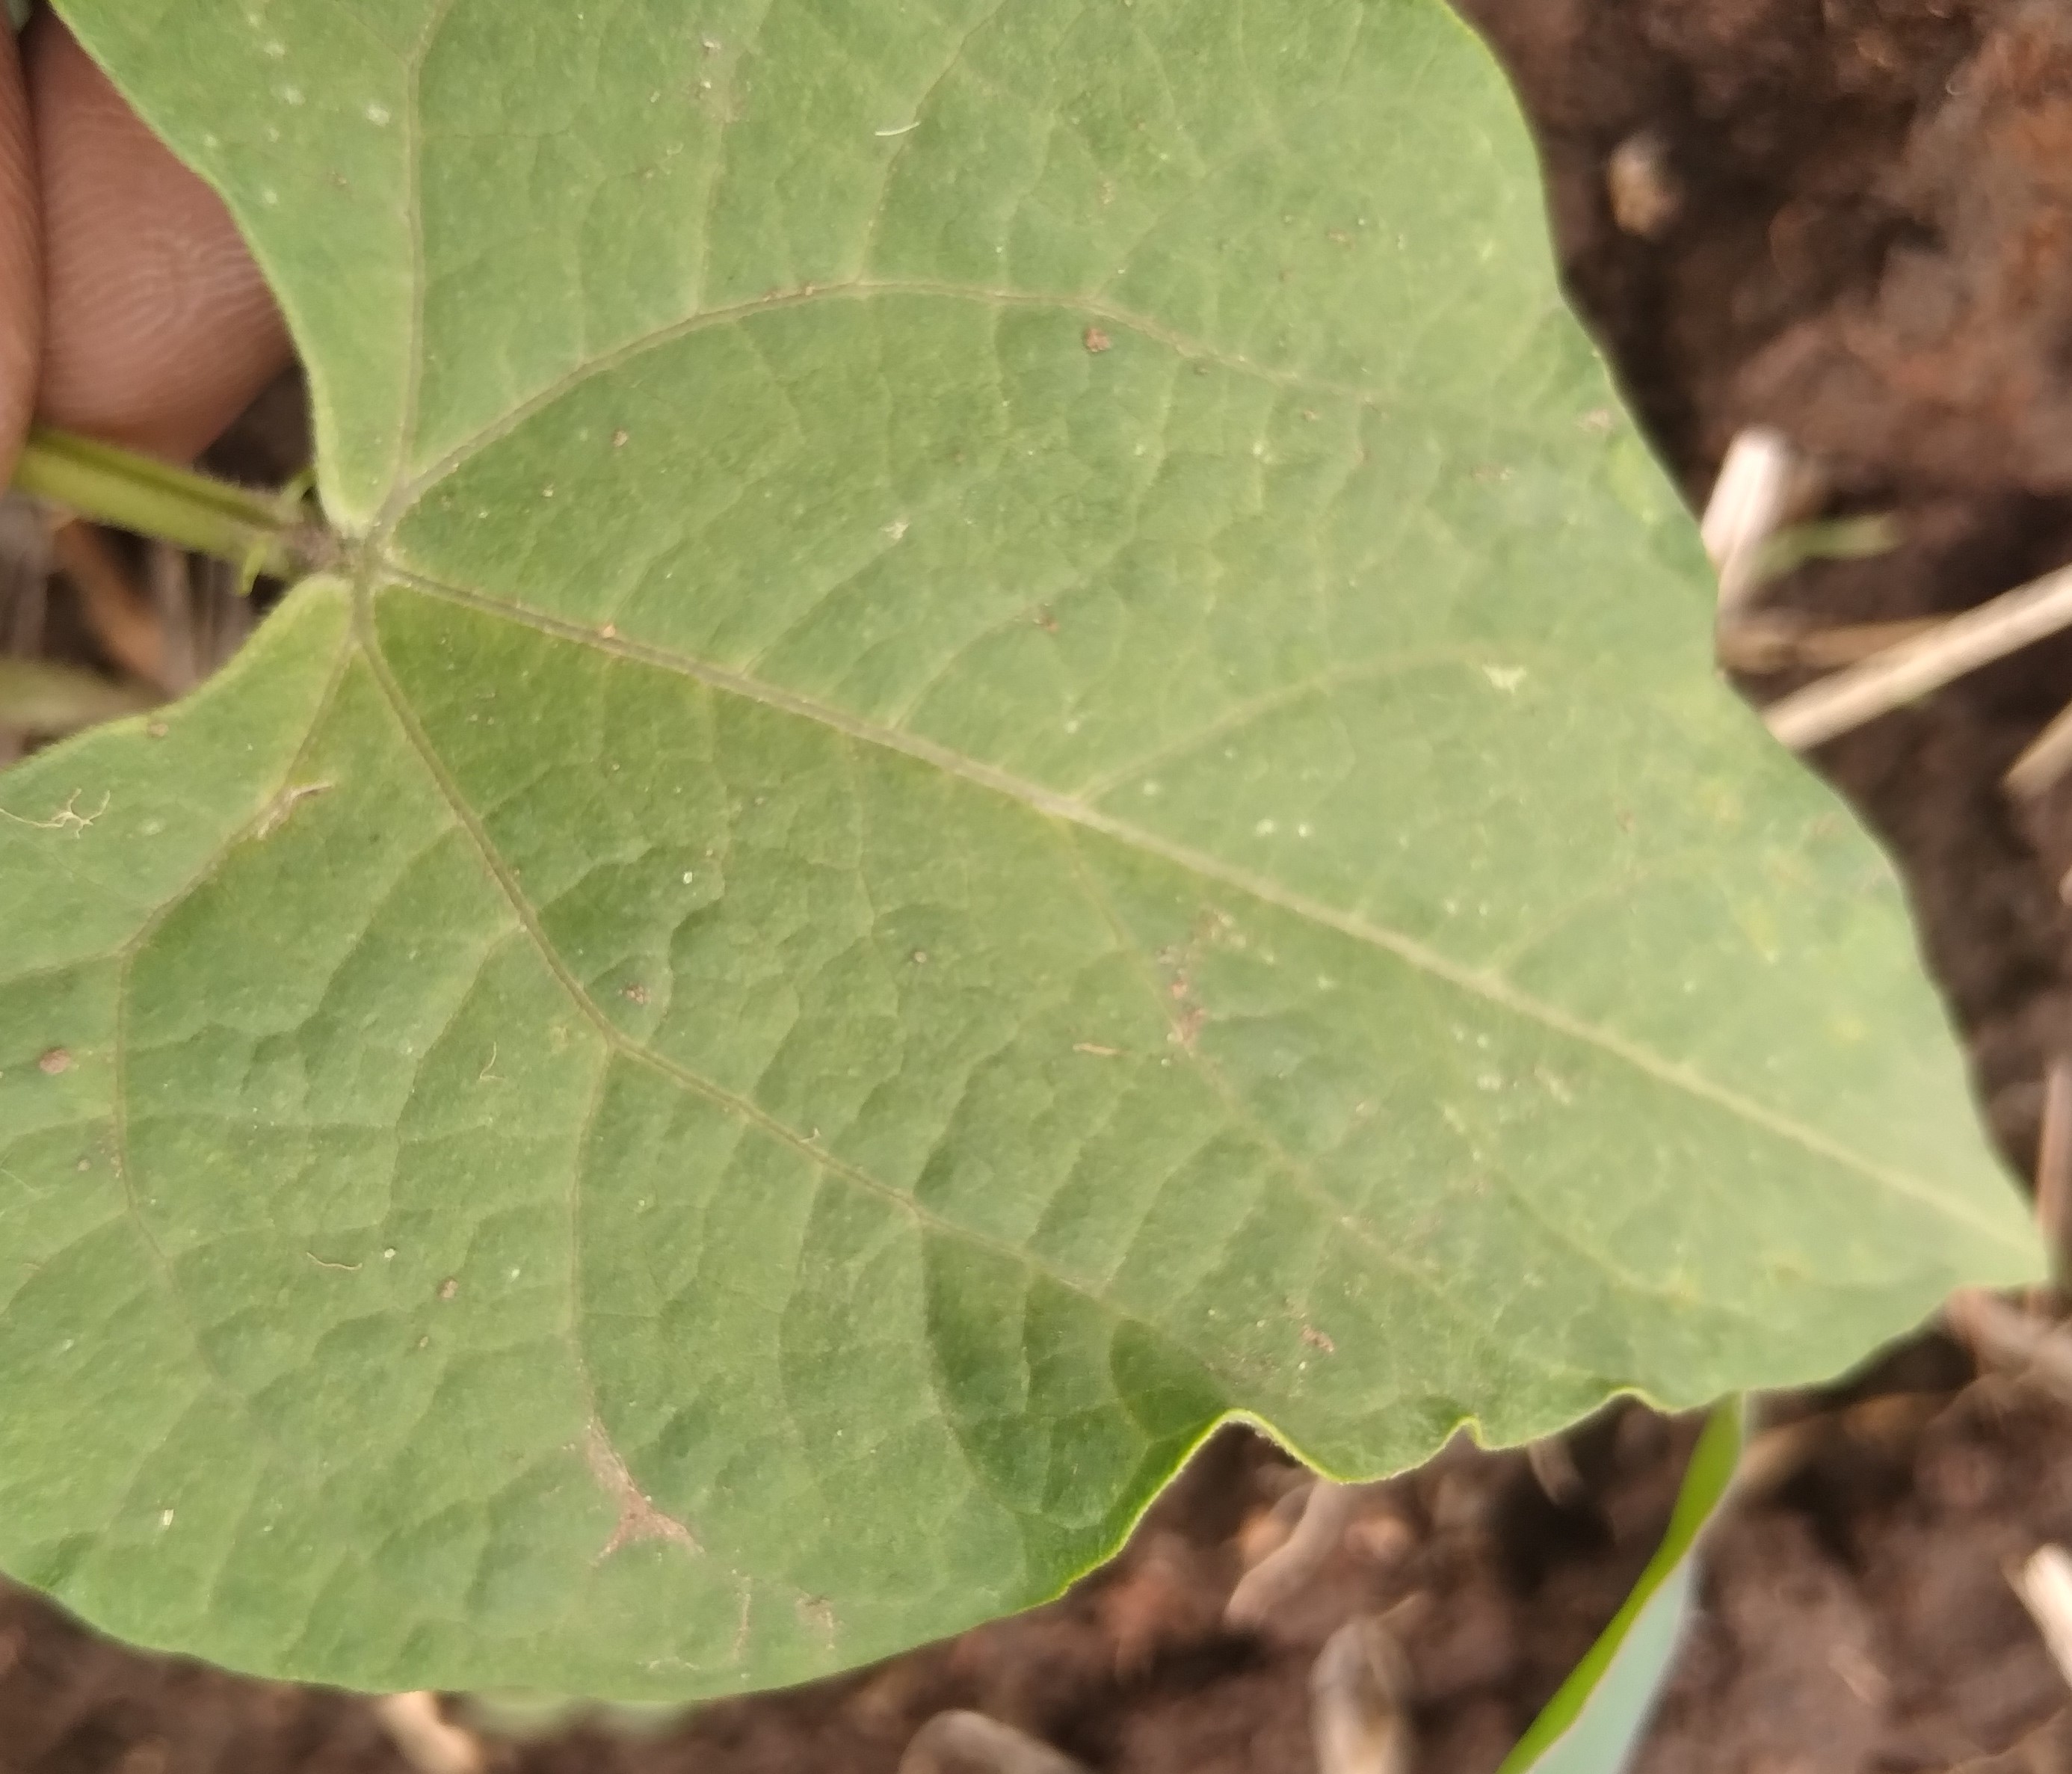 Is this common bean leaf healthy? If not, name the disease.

healthy
